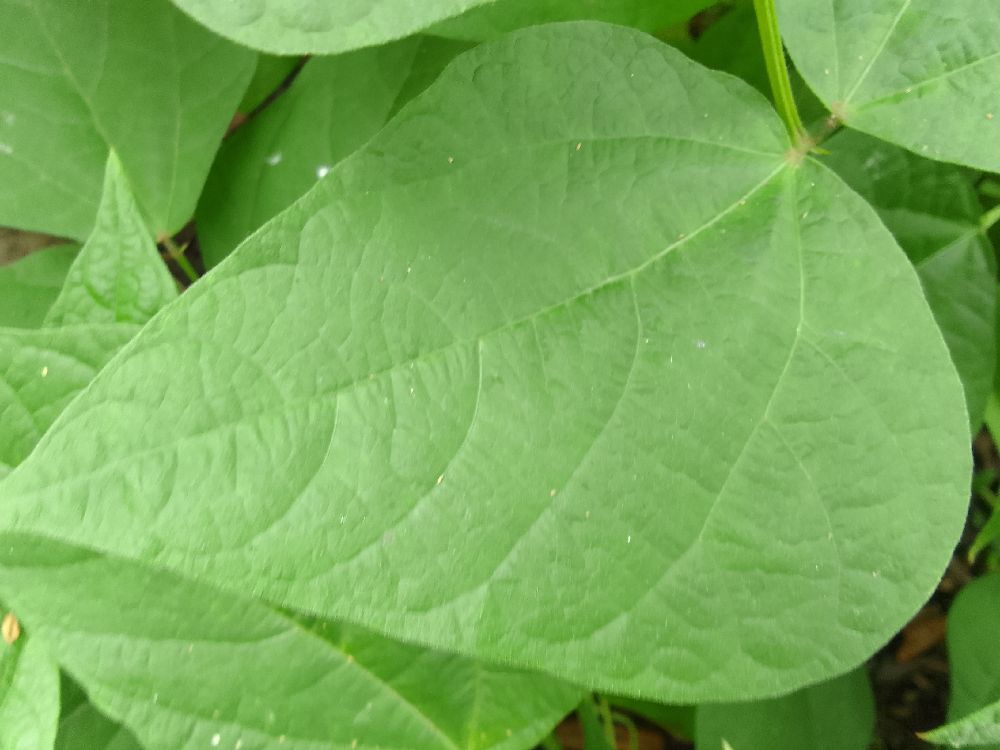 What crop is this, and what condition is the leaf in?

common bean, healthy
